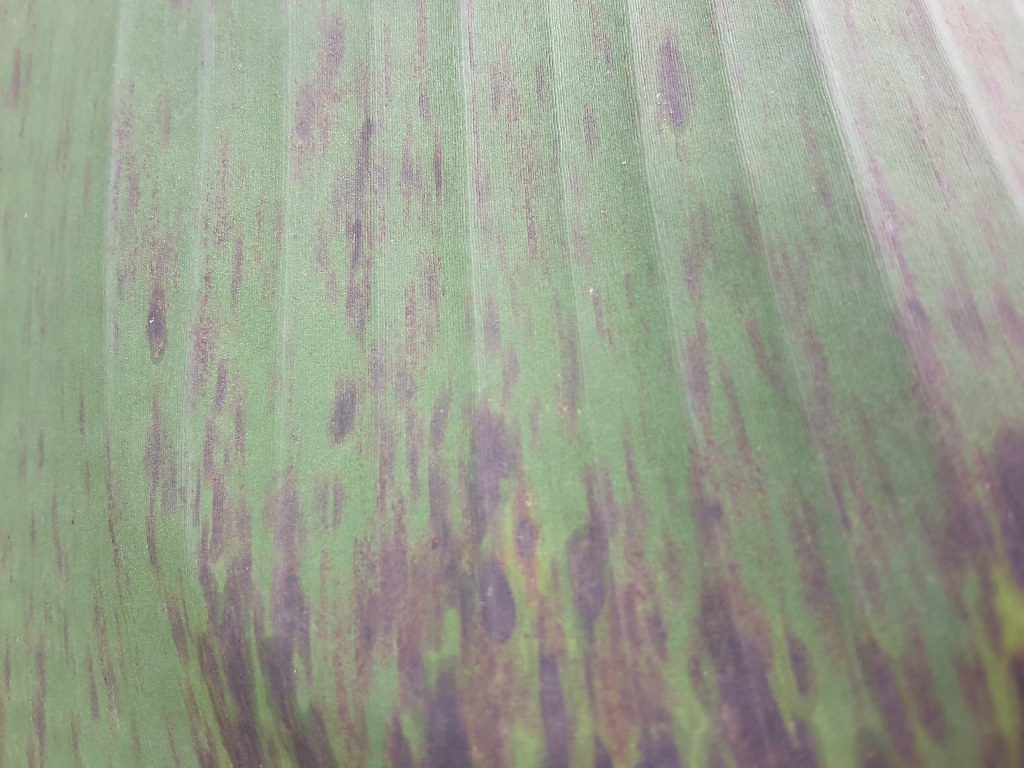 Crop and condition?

banana, black sigatoka
